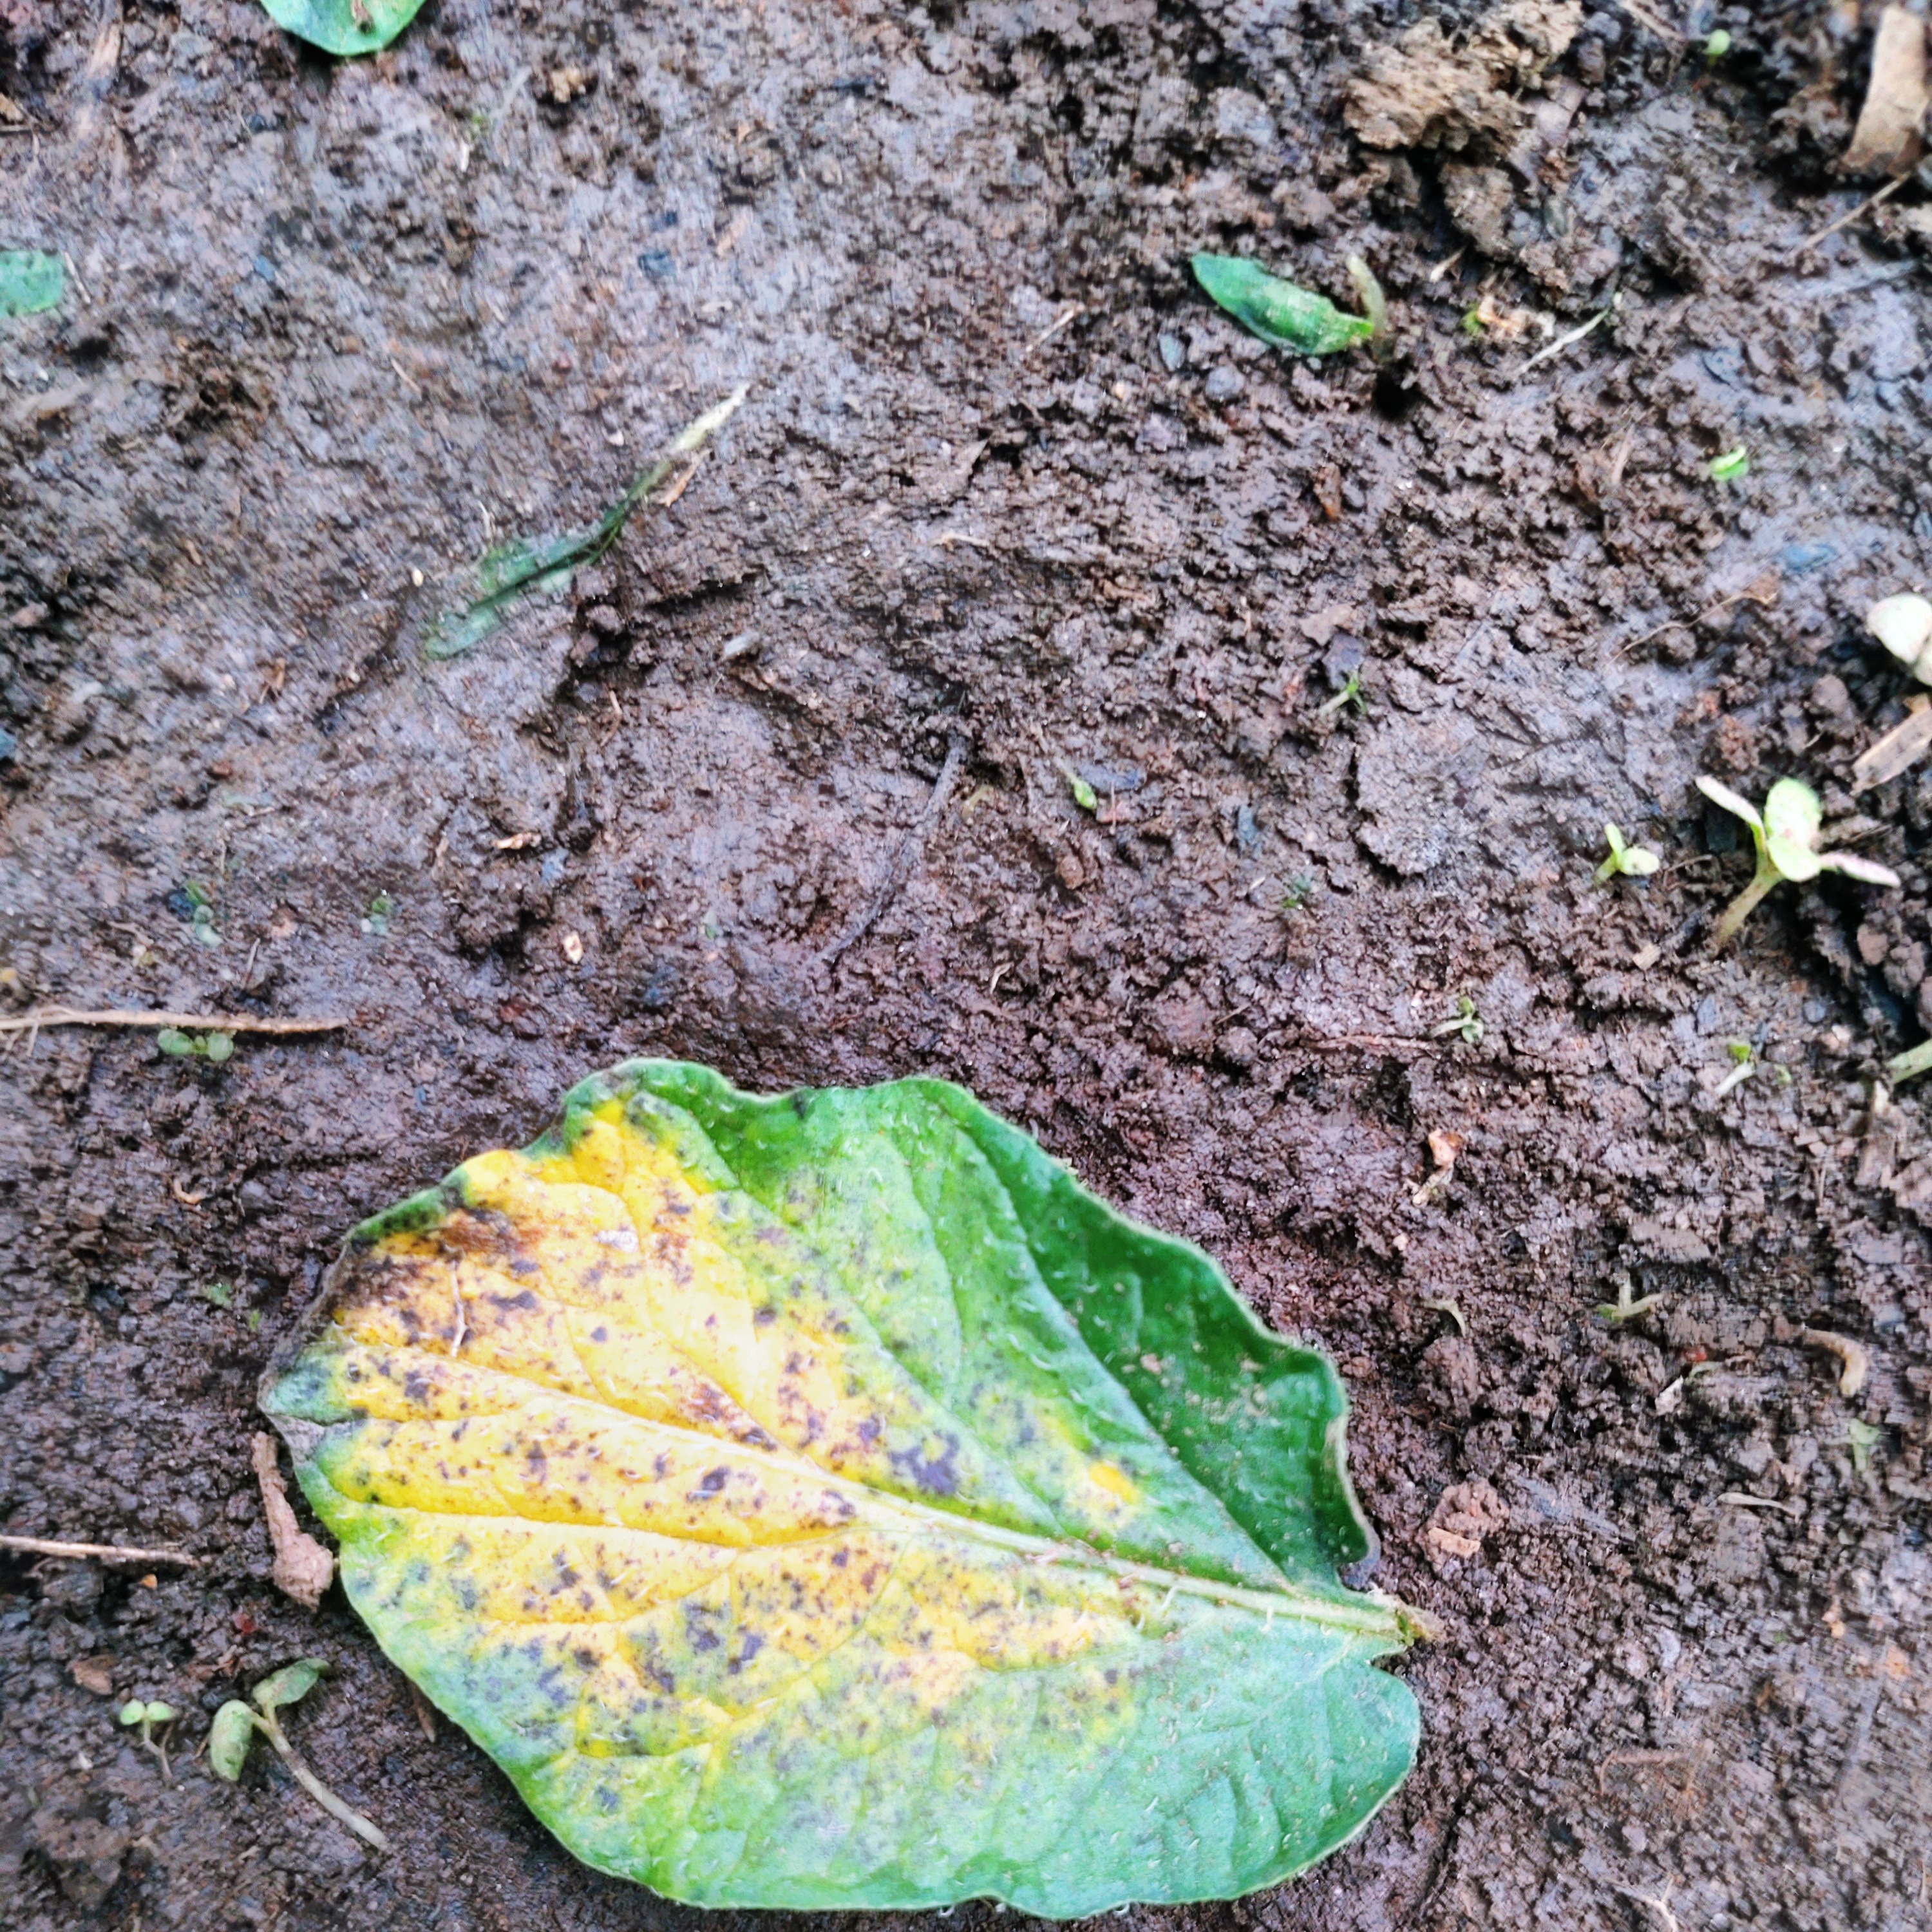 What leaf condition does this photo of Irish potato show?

late blight
